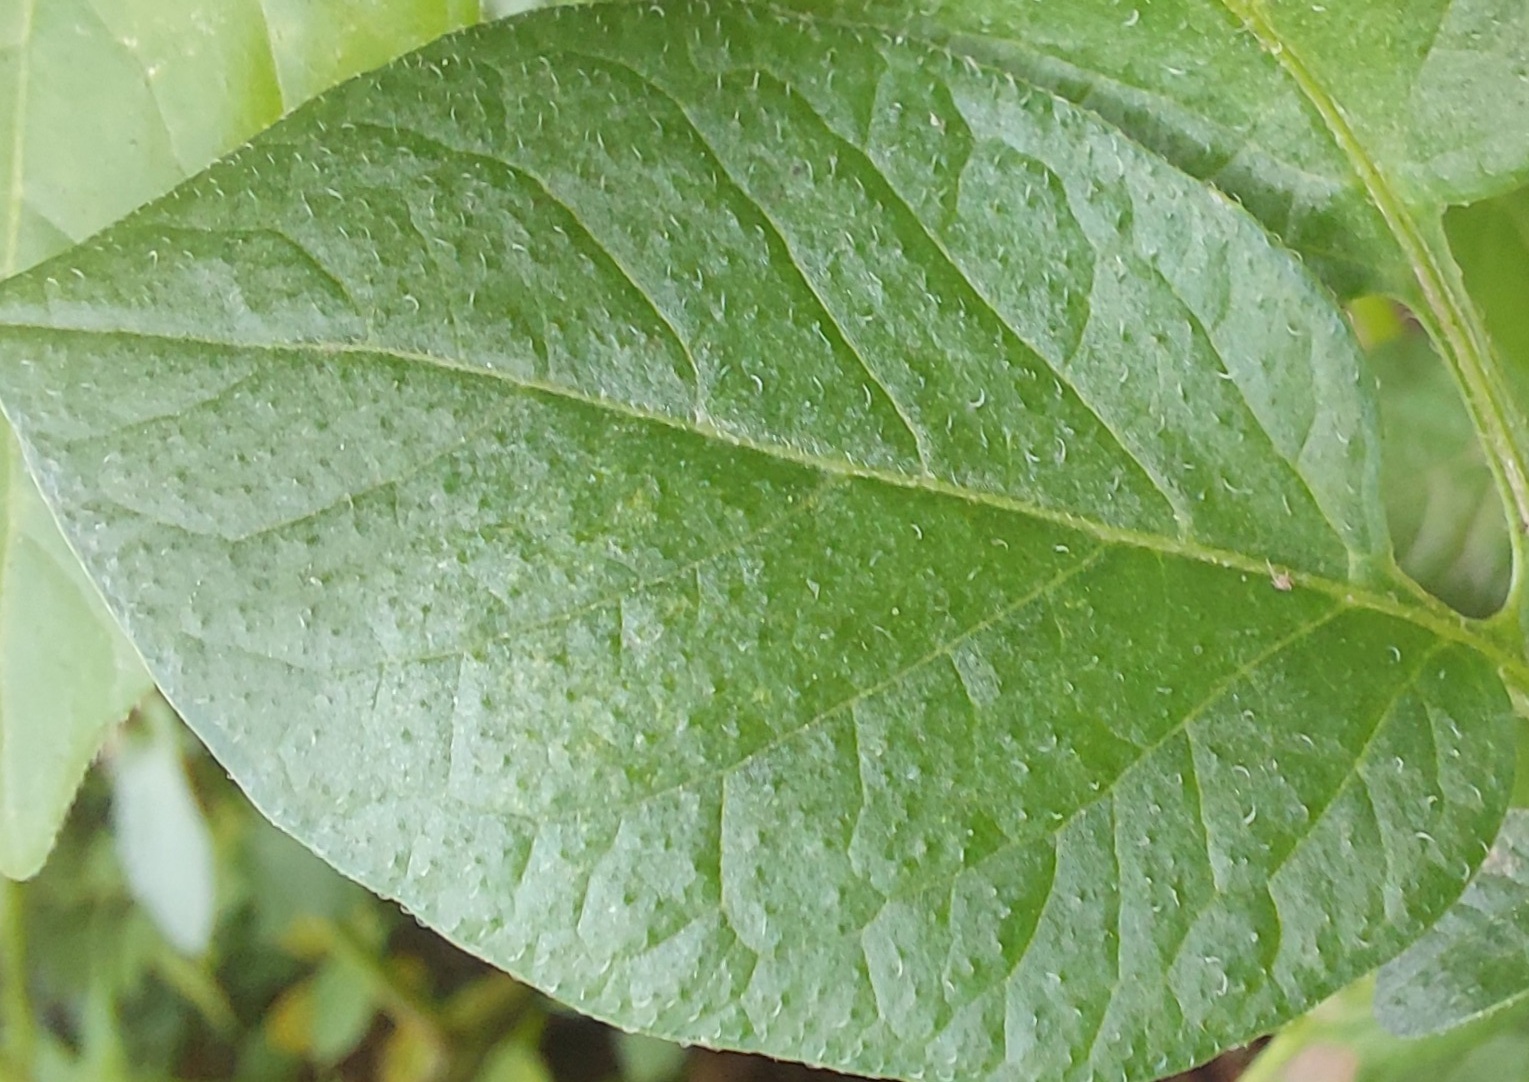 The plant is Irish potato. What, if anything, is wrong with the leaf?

healthy
